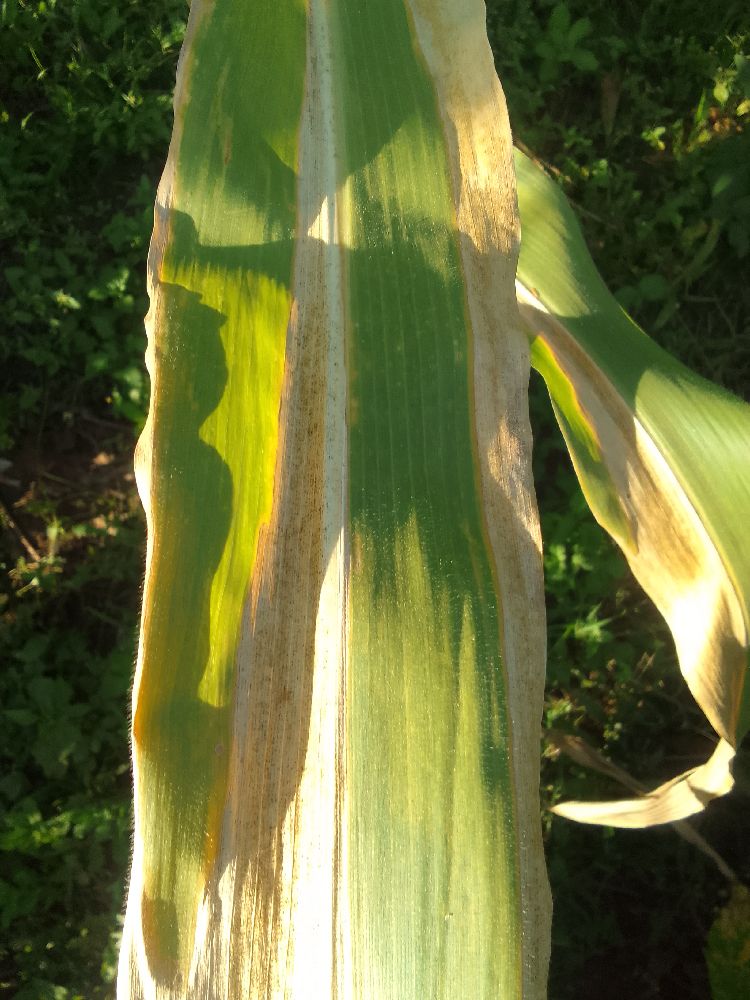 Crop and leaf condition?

maize, maize lethal necrosis
